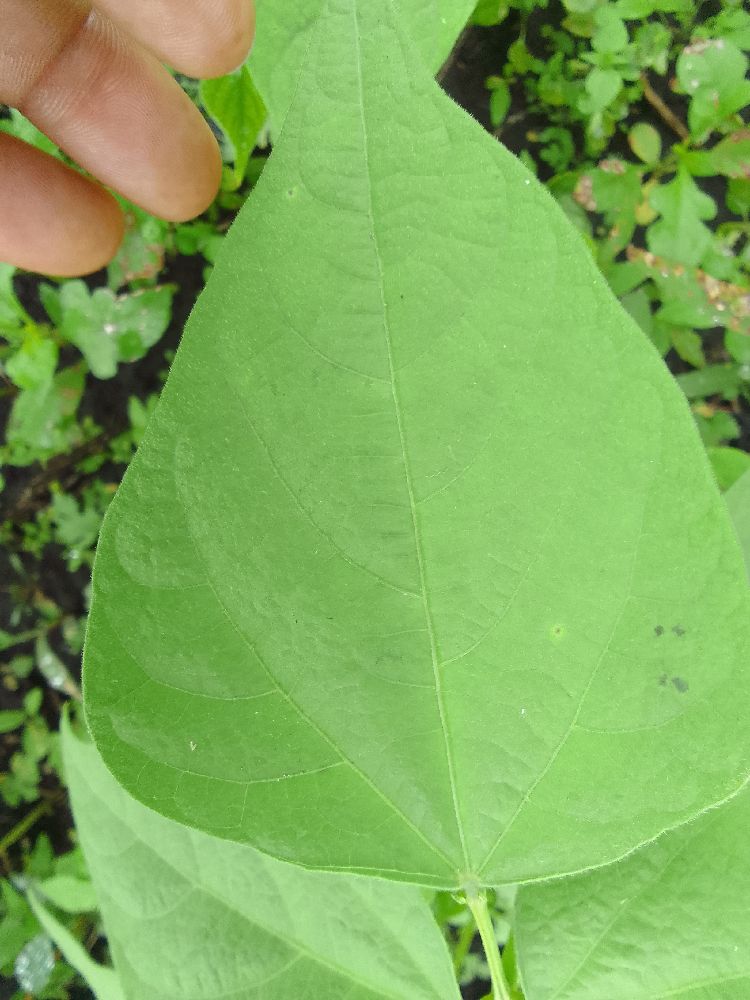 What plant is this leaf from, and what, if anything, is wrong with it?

common bean, healthy
